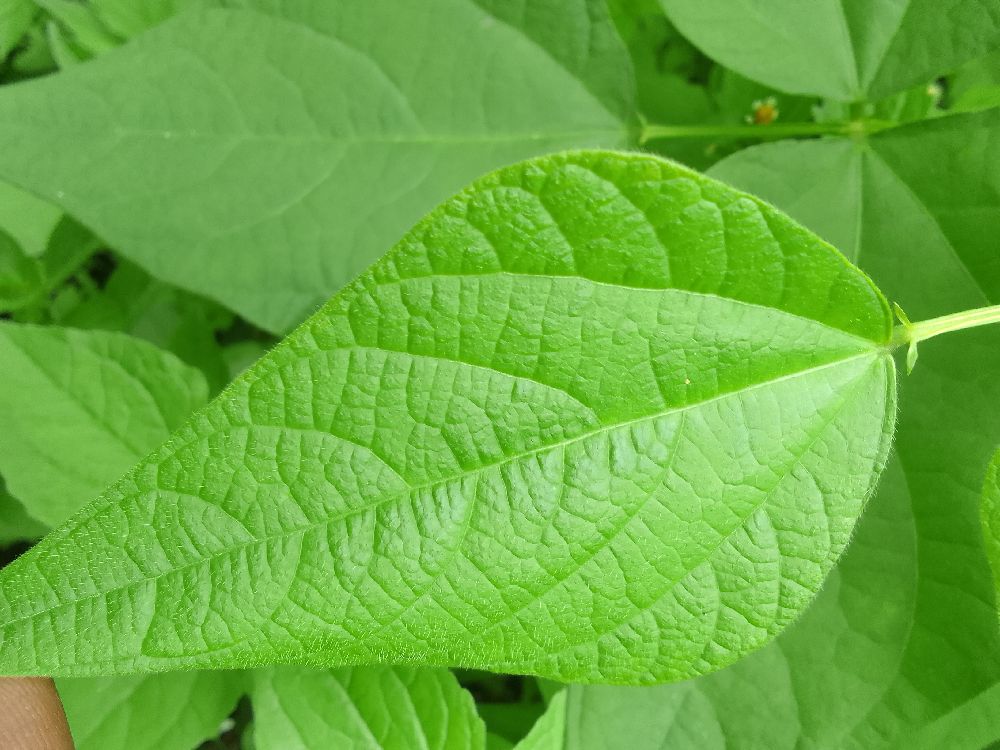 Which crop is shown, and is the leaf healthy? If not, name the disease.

common bean, healthy
